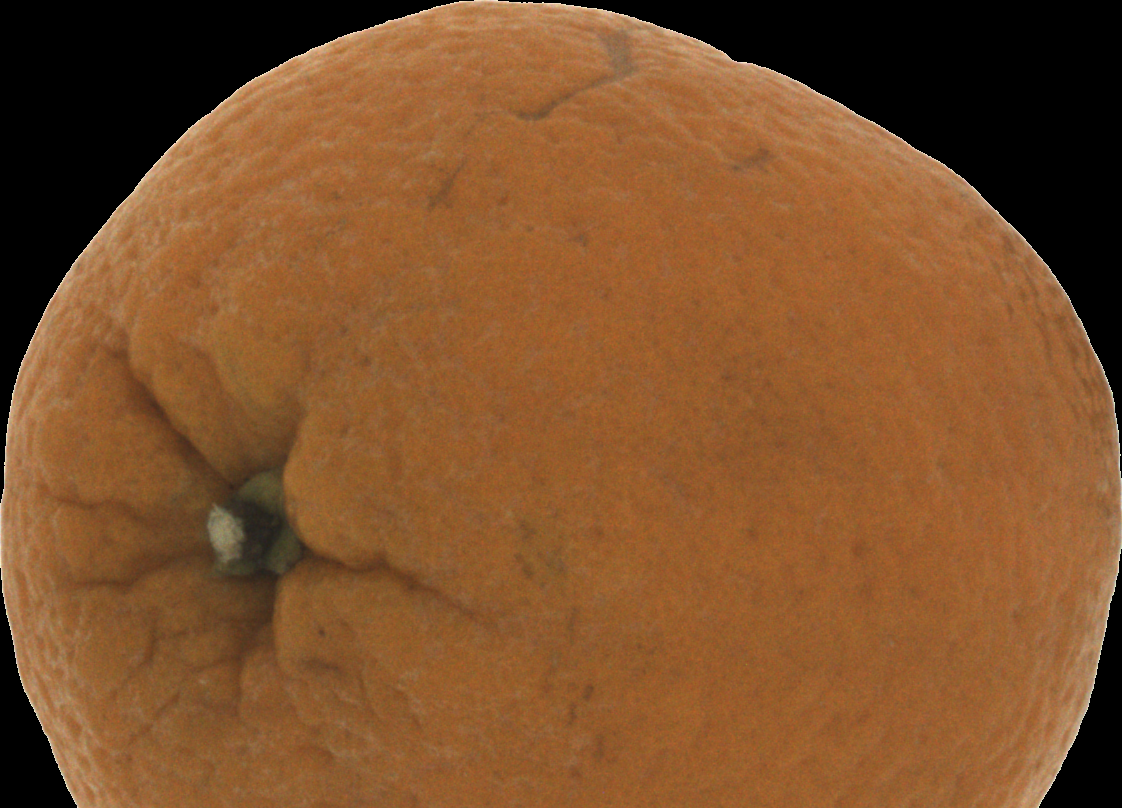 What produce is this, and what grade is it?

orange, bad
